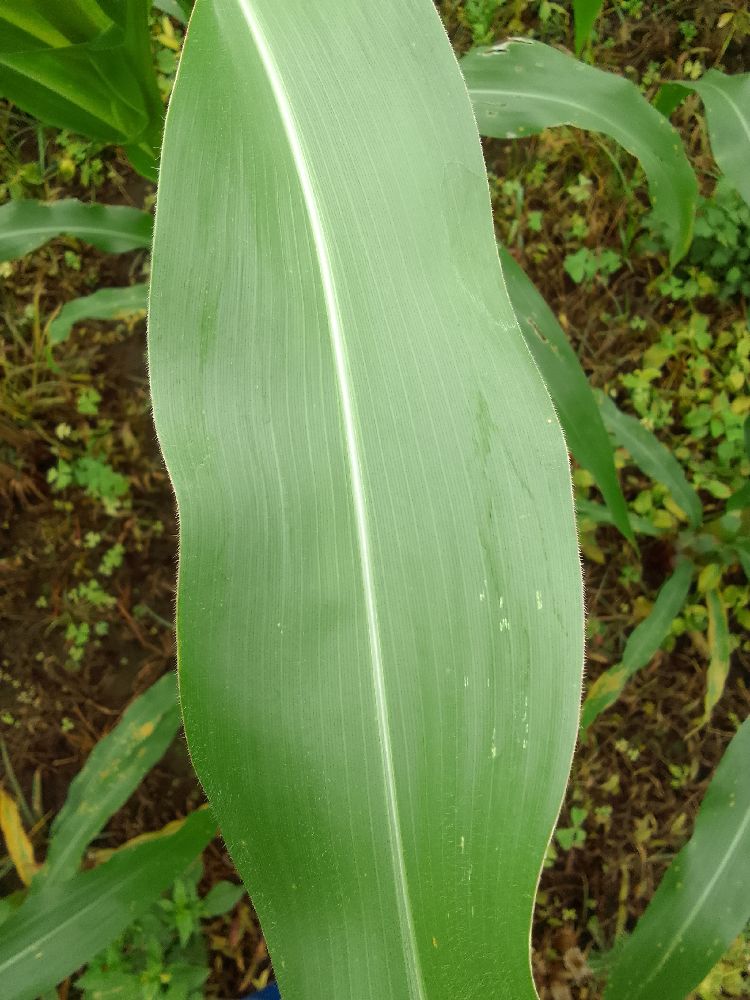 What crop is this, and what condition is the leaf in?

maize, healthy
